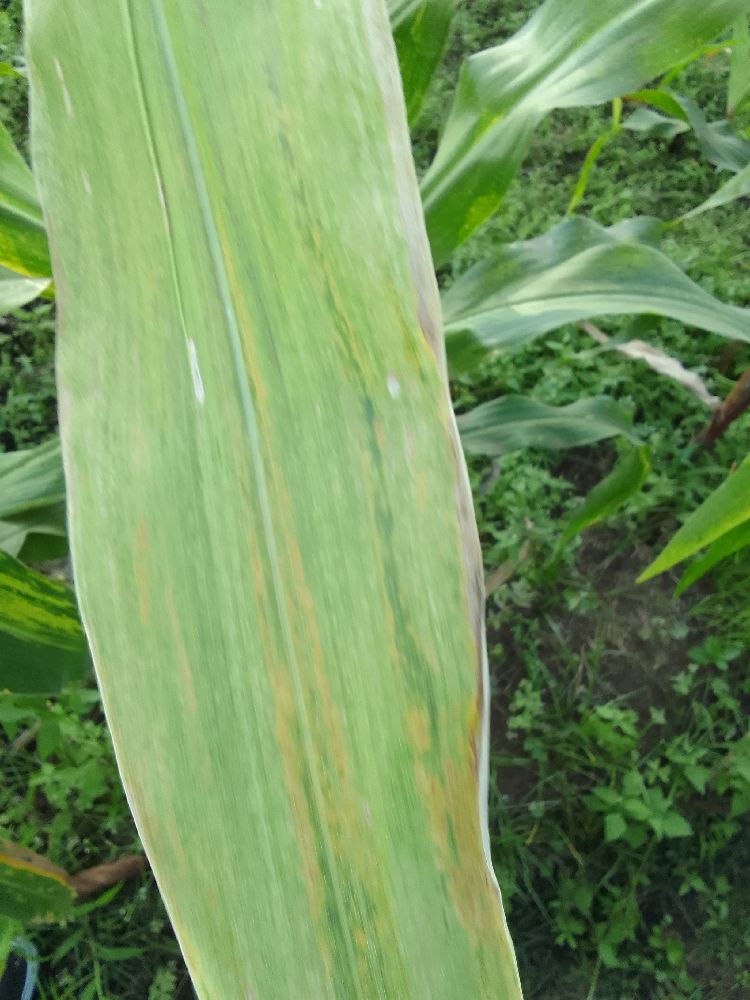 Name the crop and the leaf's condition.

maize, maize lethal necrosis
